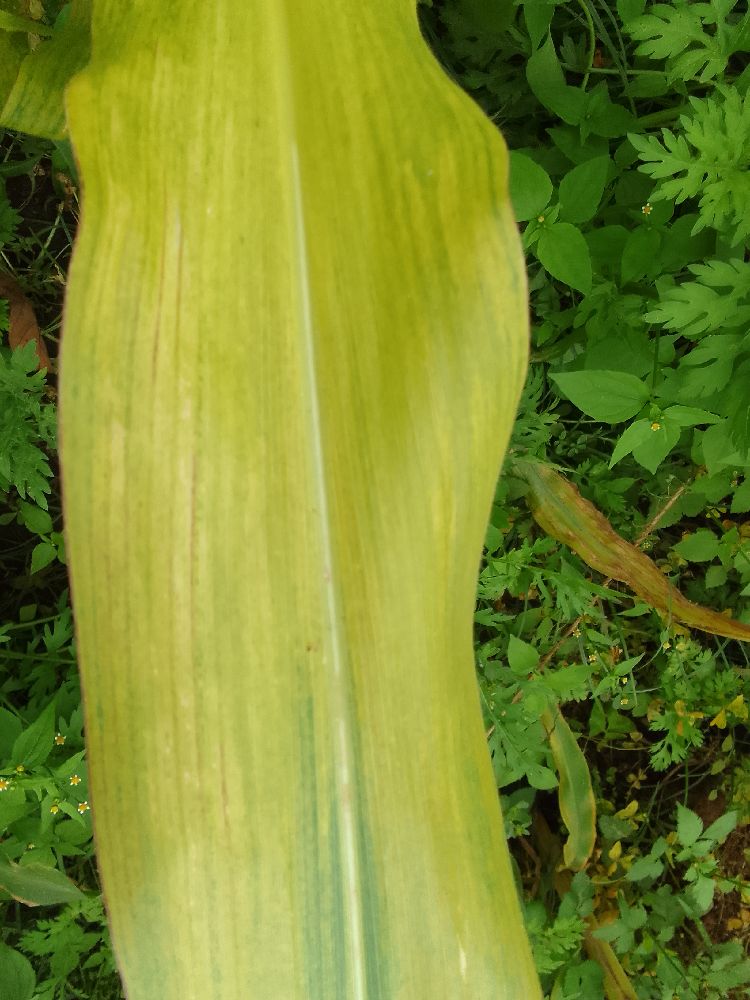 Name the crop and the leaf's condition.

maize, maize lethal necrosis
